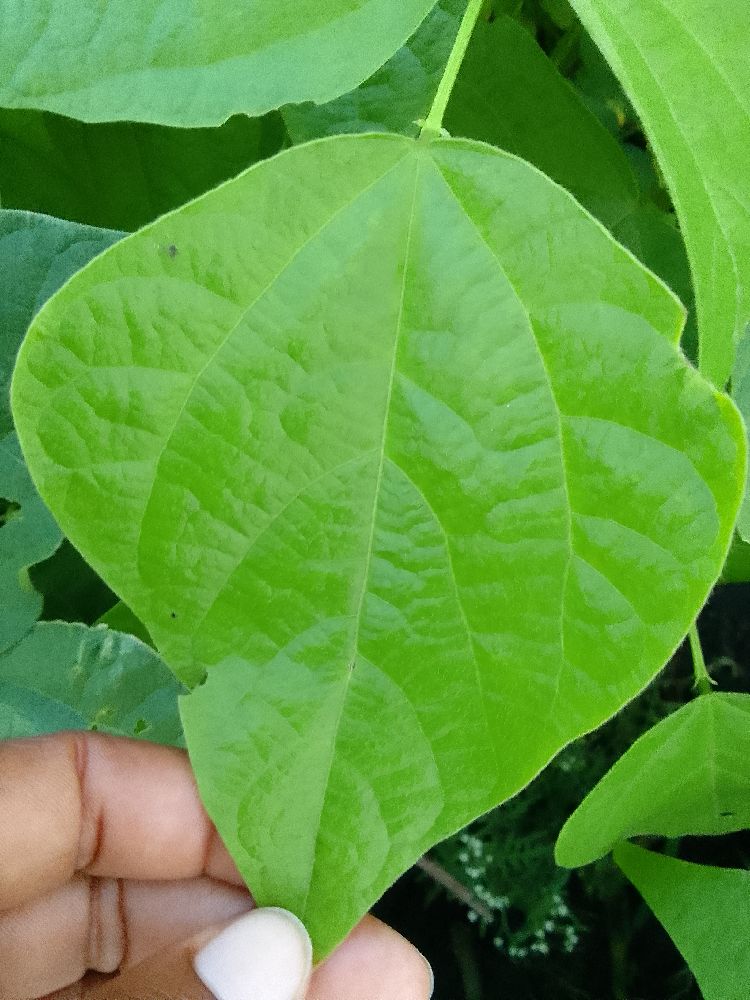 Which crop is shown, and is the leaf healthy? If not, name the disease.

common bean, healthy
